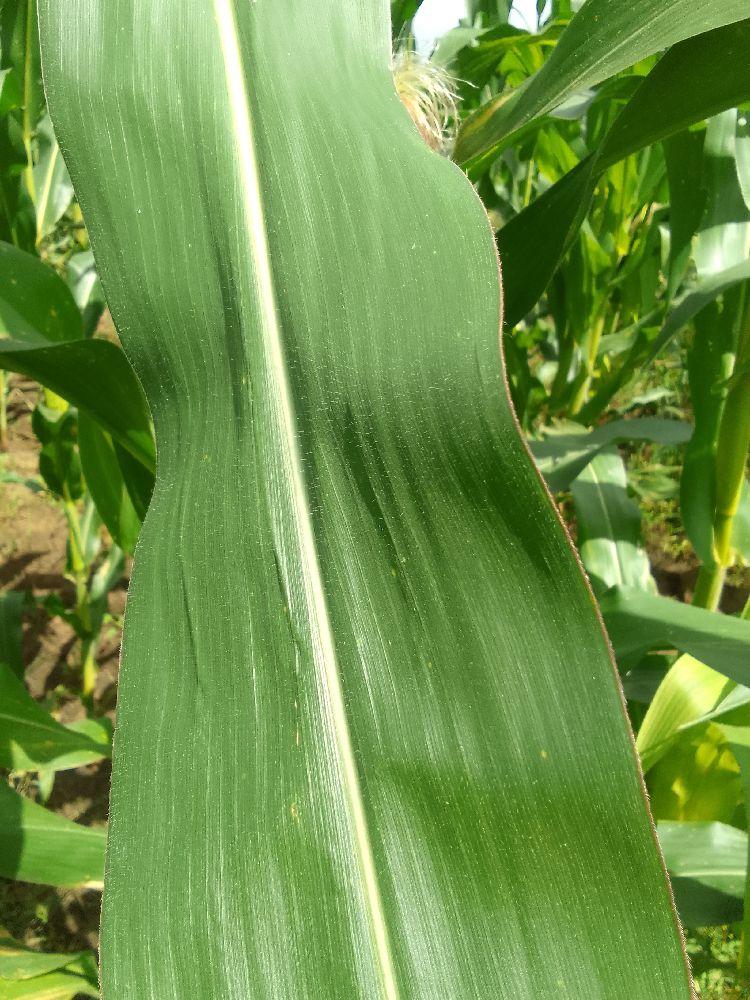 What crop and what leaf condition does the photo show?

maize, healthy
